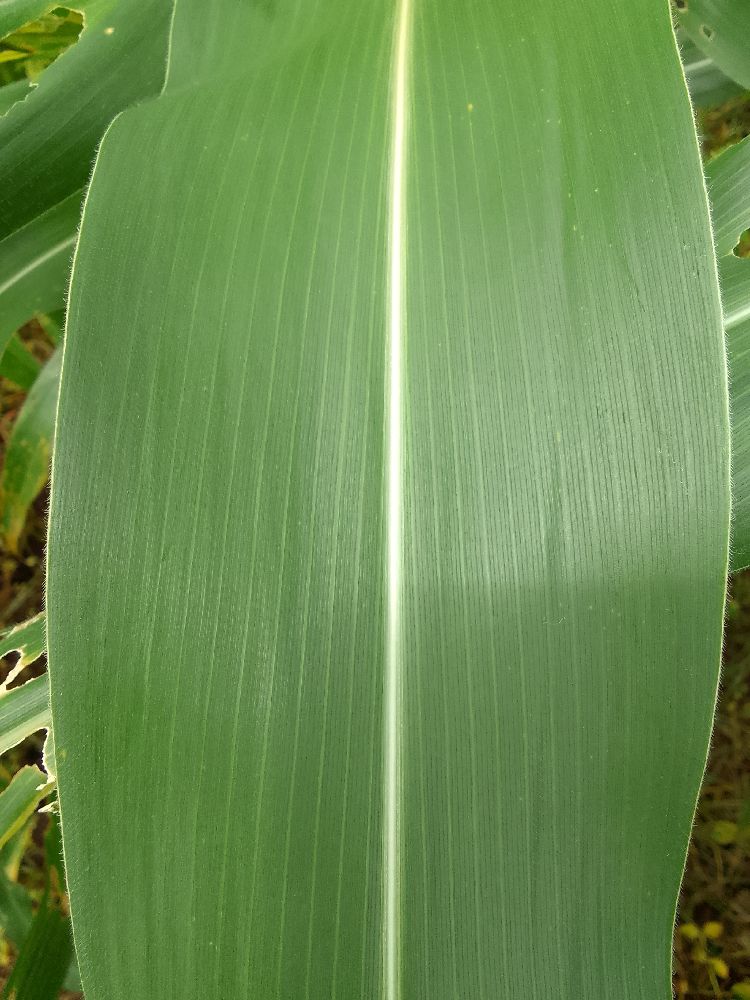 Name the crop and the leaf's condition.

maize, healthy
